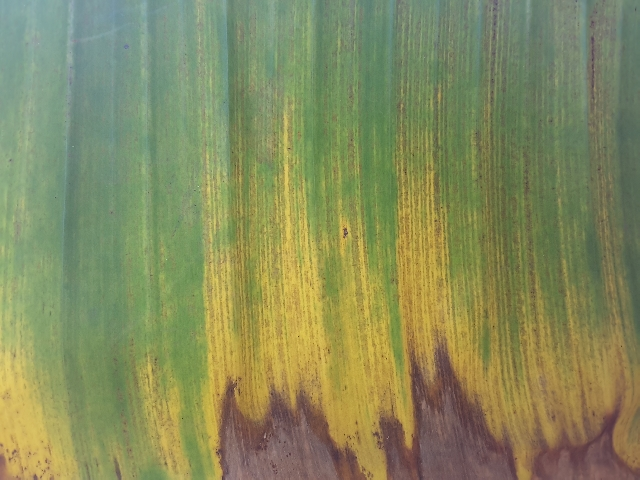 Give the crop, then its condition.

banana, fusarium wilt race 1
